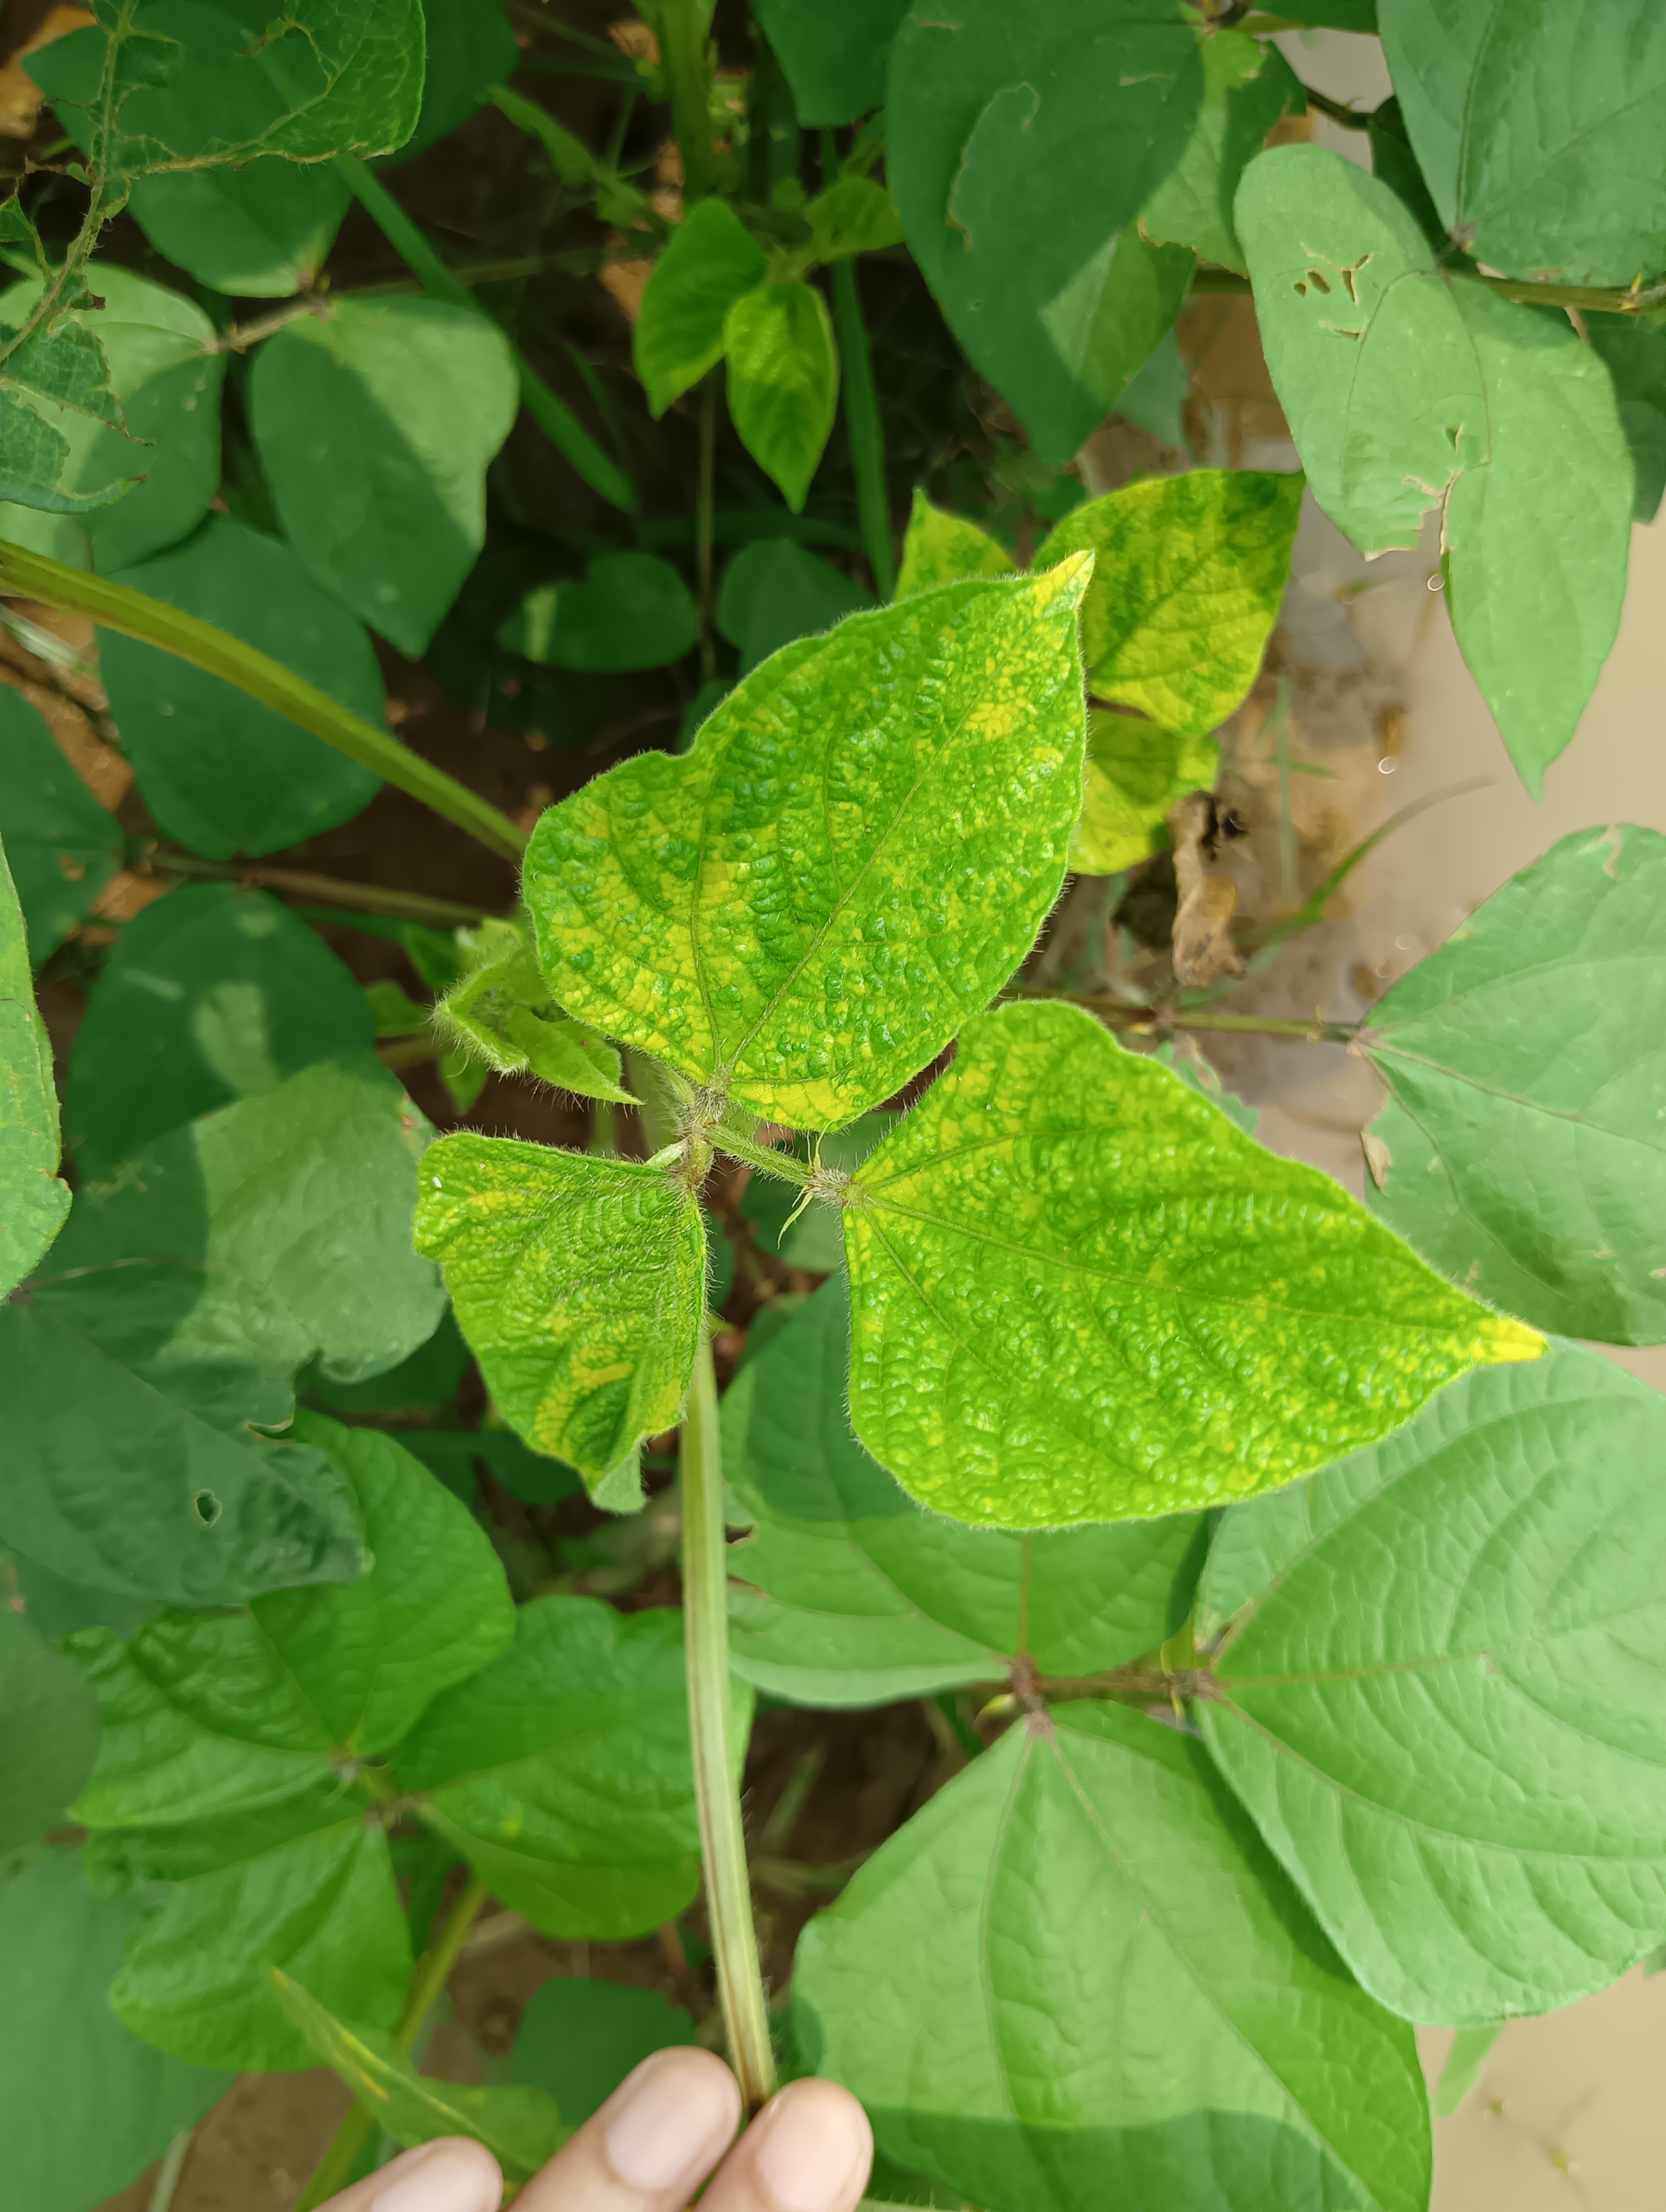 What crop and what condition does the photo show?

mungbean, yellow mosaic
